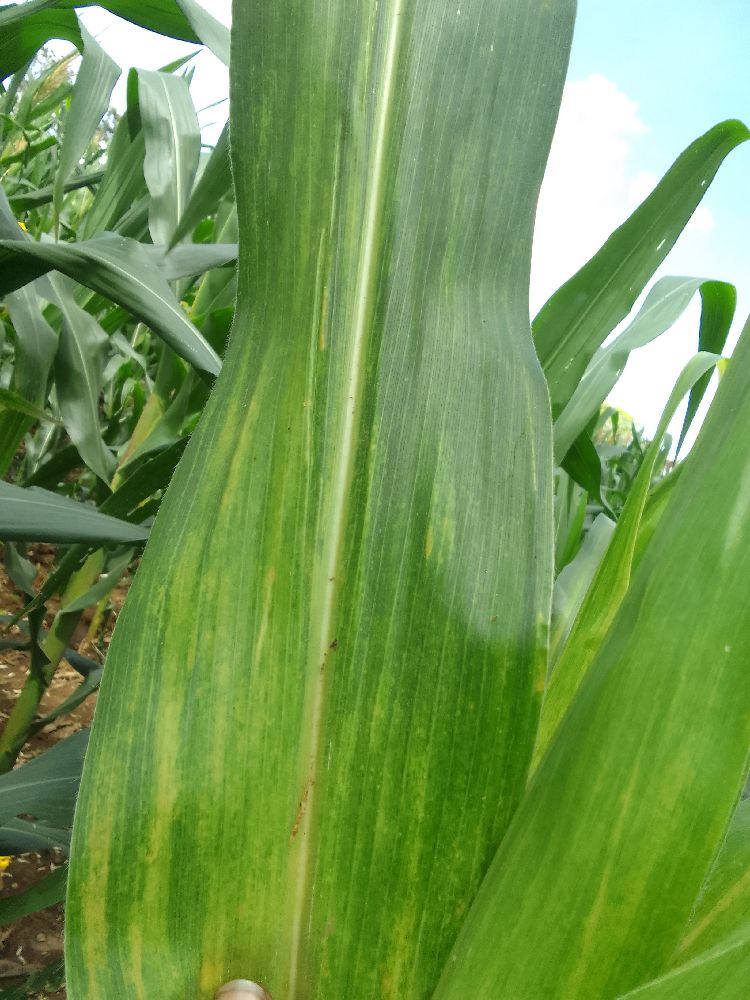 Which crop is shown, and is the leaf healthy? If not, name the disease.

maize, maize lethal necrosis
